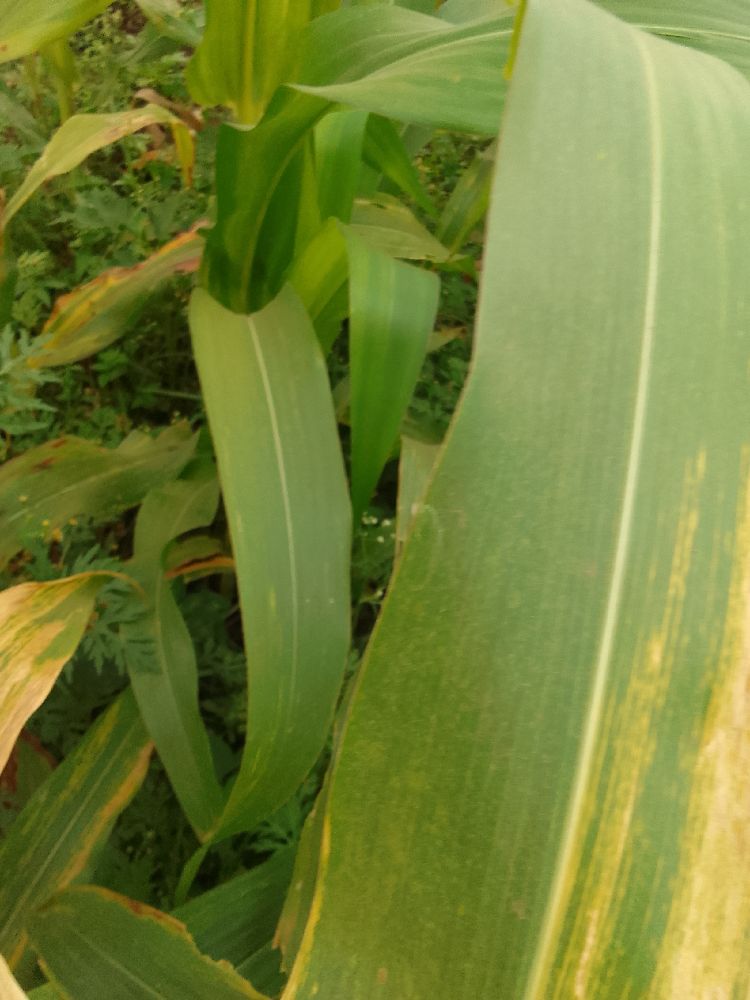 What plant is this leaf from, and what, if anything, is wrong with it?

maize, maize lethal necrosis
